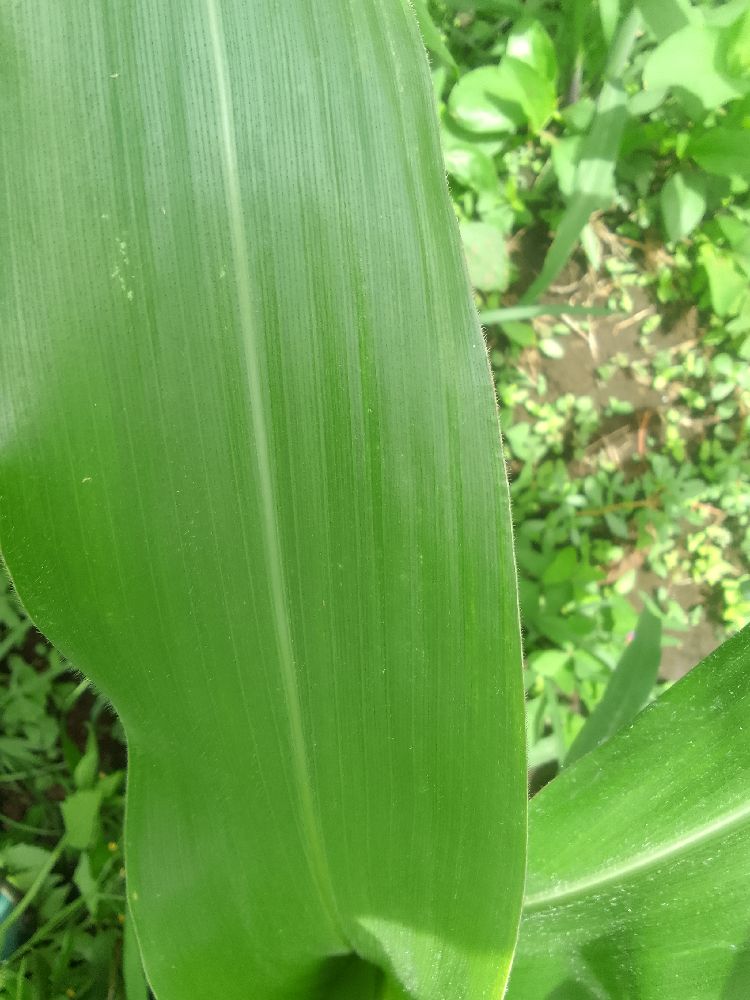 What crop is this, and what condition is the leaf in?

maize, healthy
